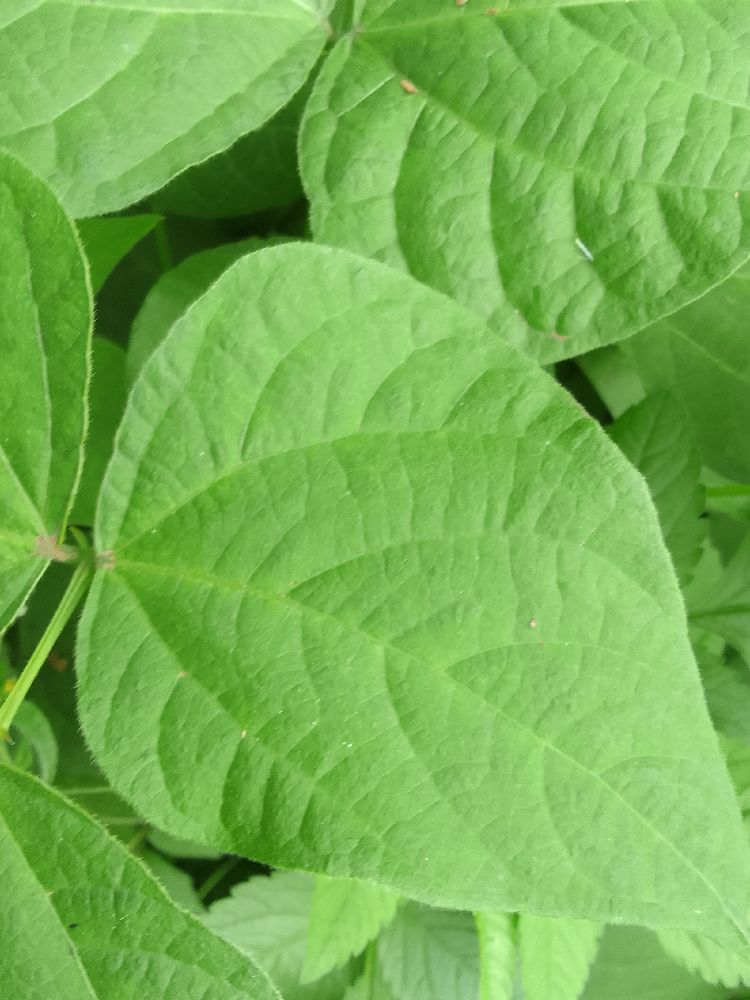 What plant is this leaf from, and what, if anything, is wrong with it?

common bean, healthy
